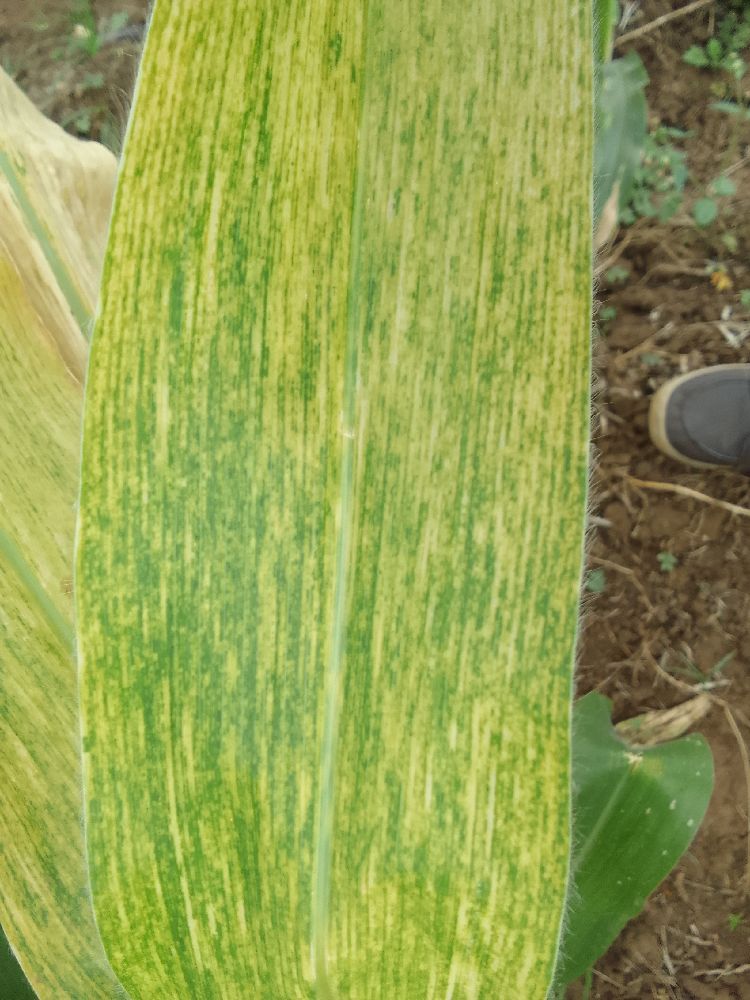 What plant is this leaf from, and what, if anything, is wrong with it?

maize, maize lethal necrosis
